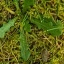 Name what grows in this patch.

structured weed
